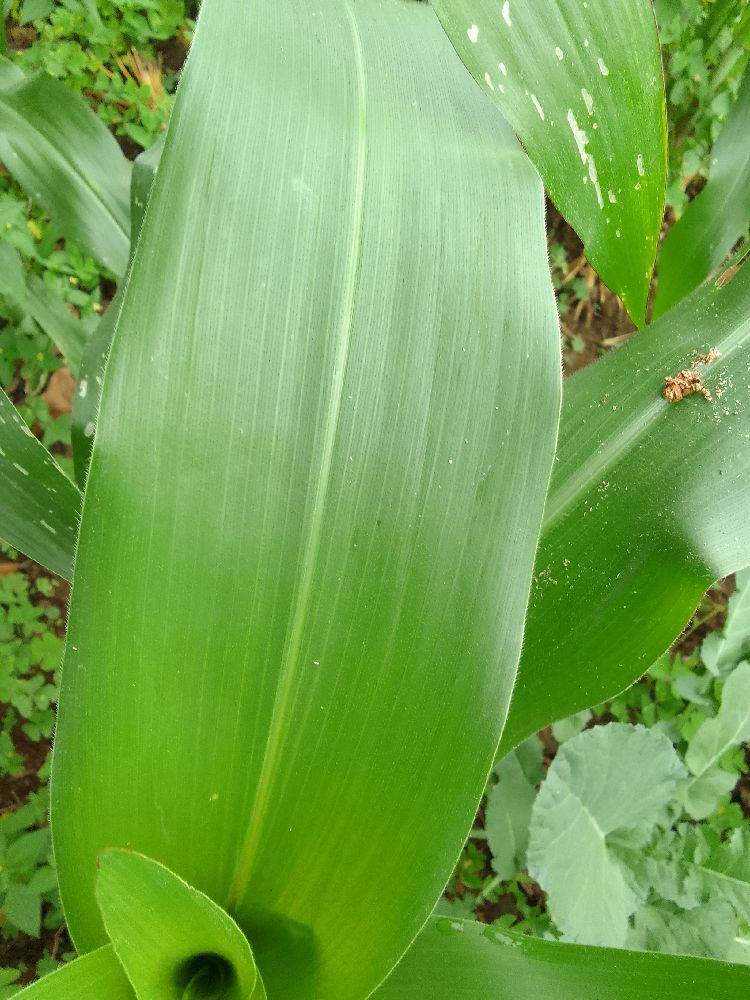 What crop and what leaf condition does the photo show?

maize, healthy
